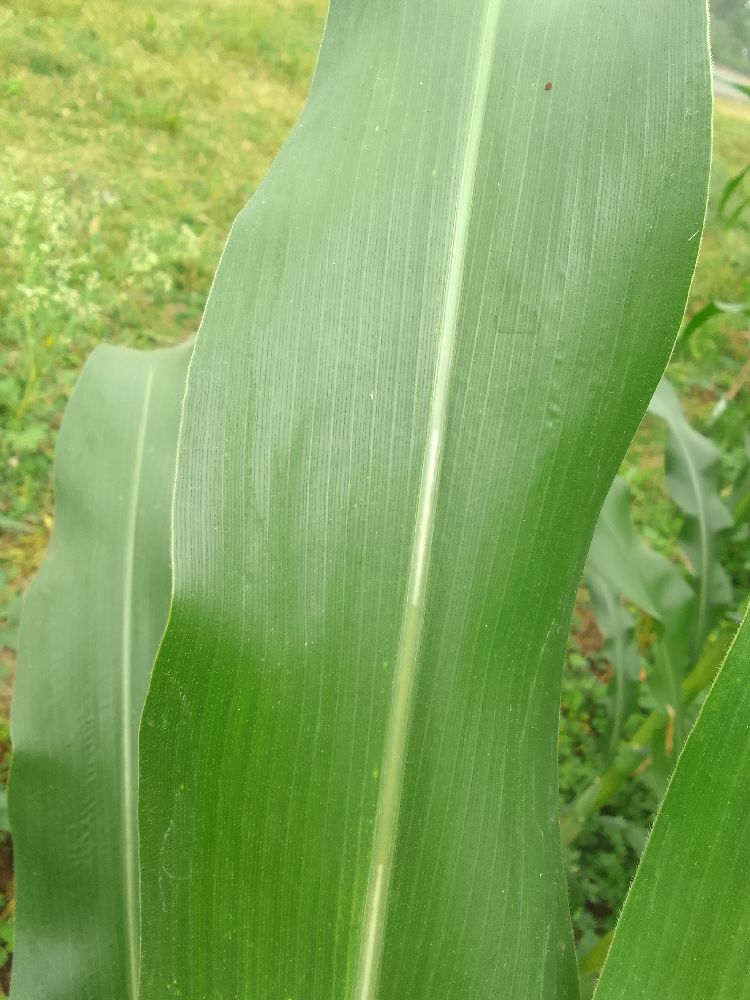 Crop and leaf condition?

maize, healthy
